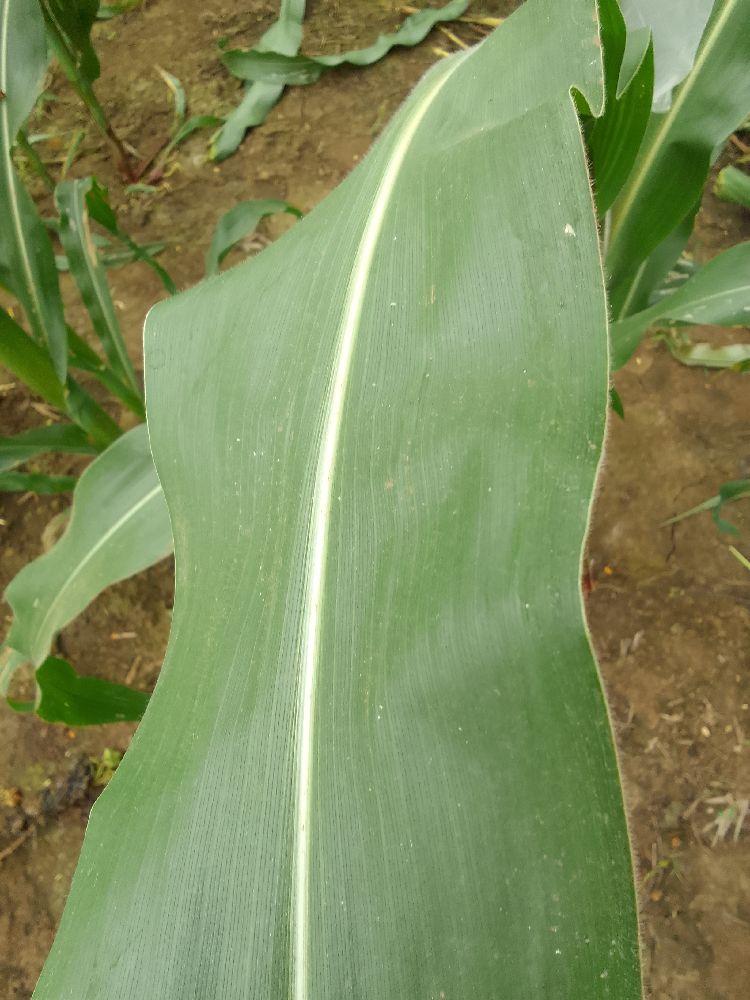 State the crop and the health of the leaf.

maize, healthy
